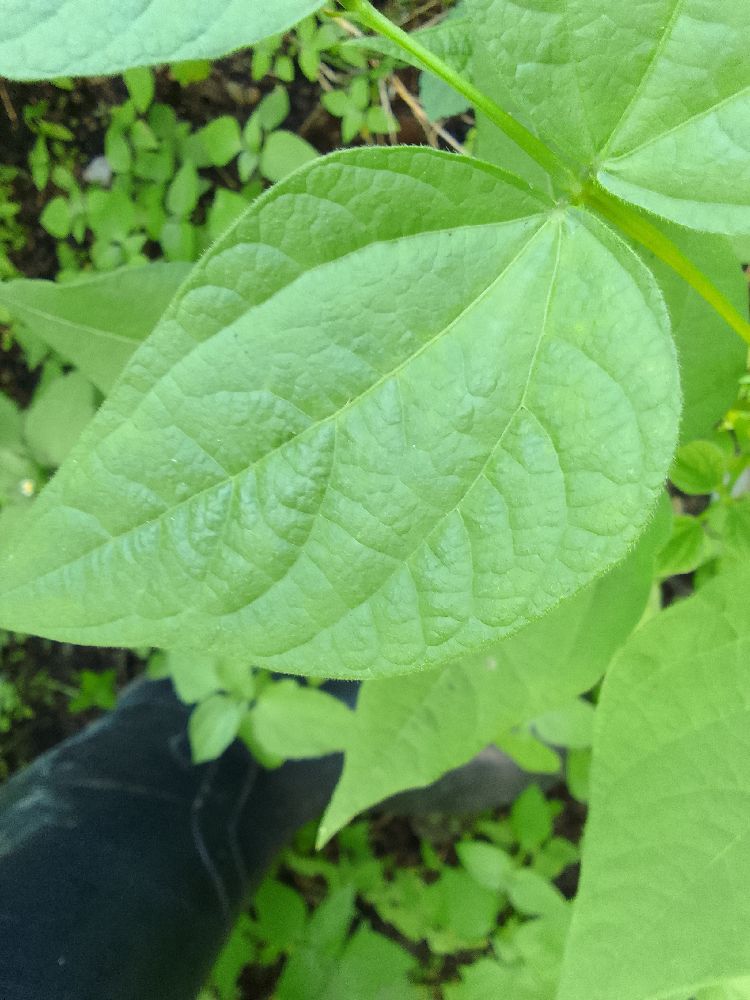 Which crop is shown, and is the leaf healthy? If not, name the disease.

common bean, healthy
